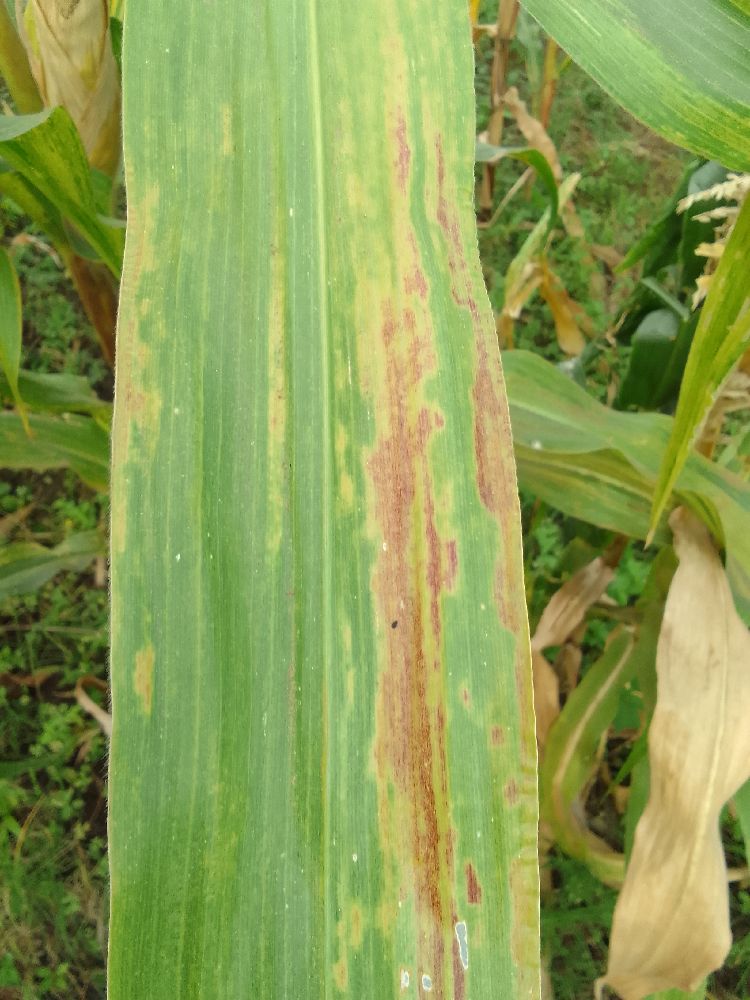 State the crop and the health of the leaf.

maize, maize lethal necrosis
